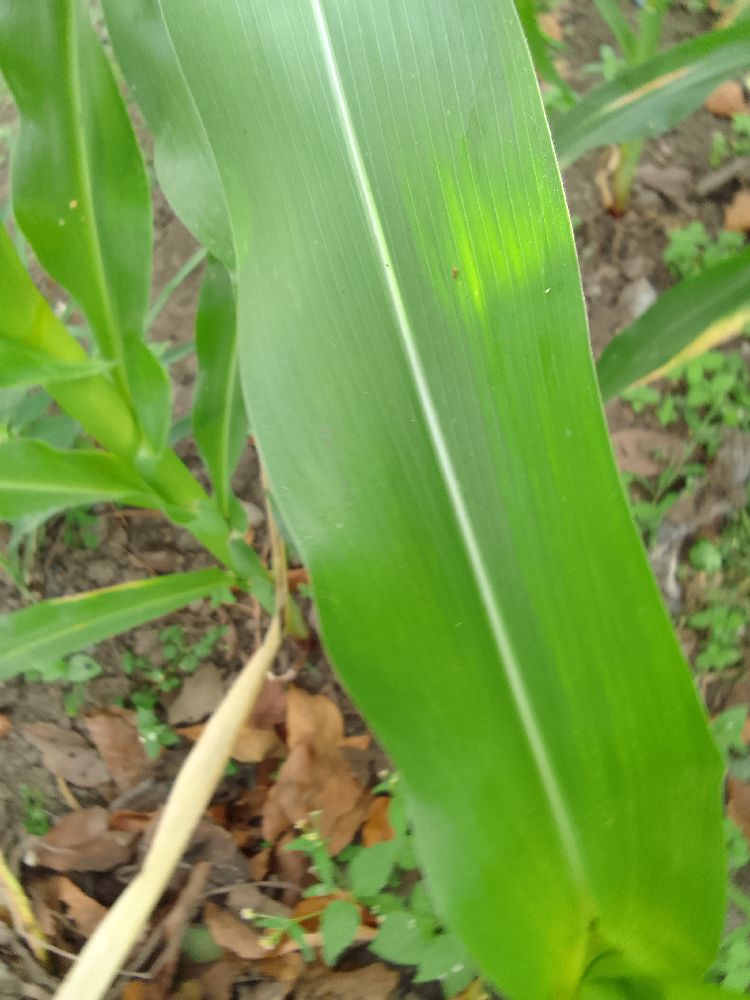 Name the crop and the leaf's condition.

maize, healthy
